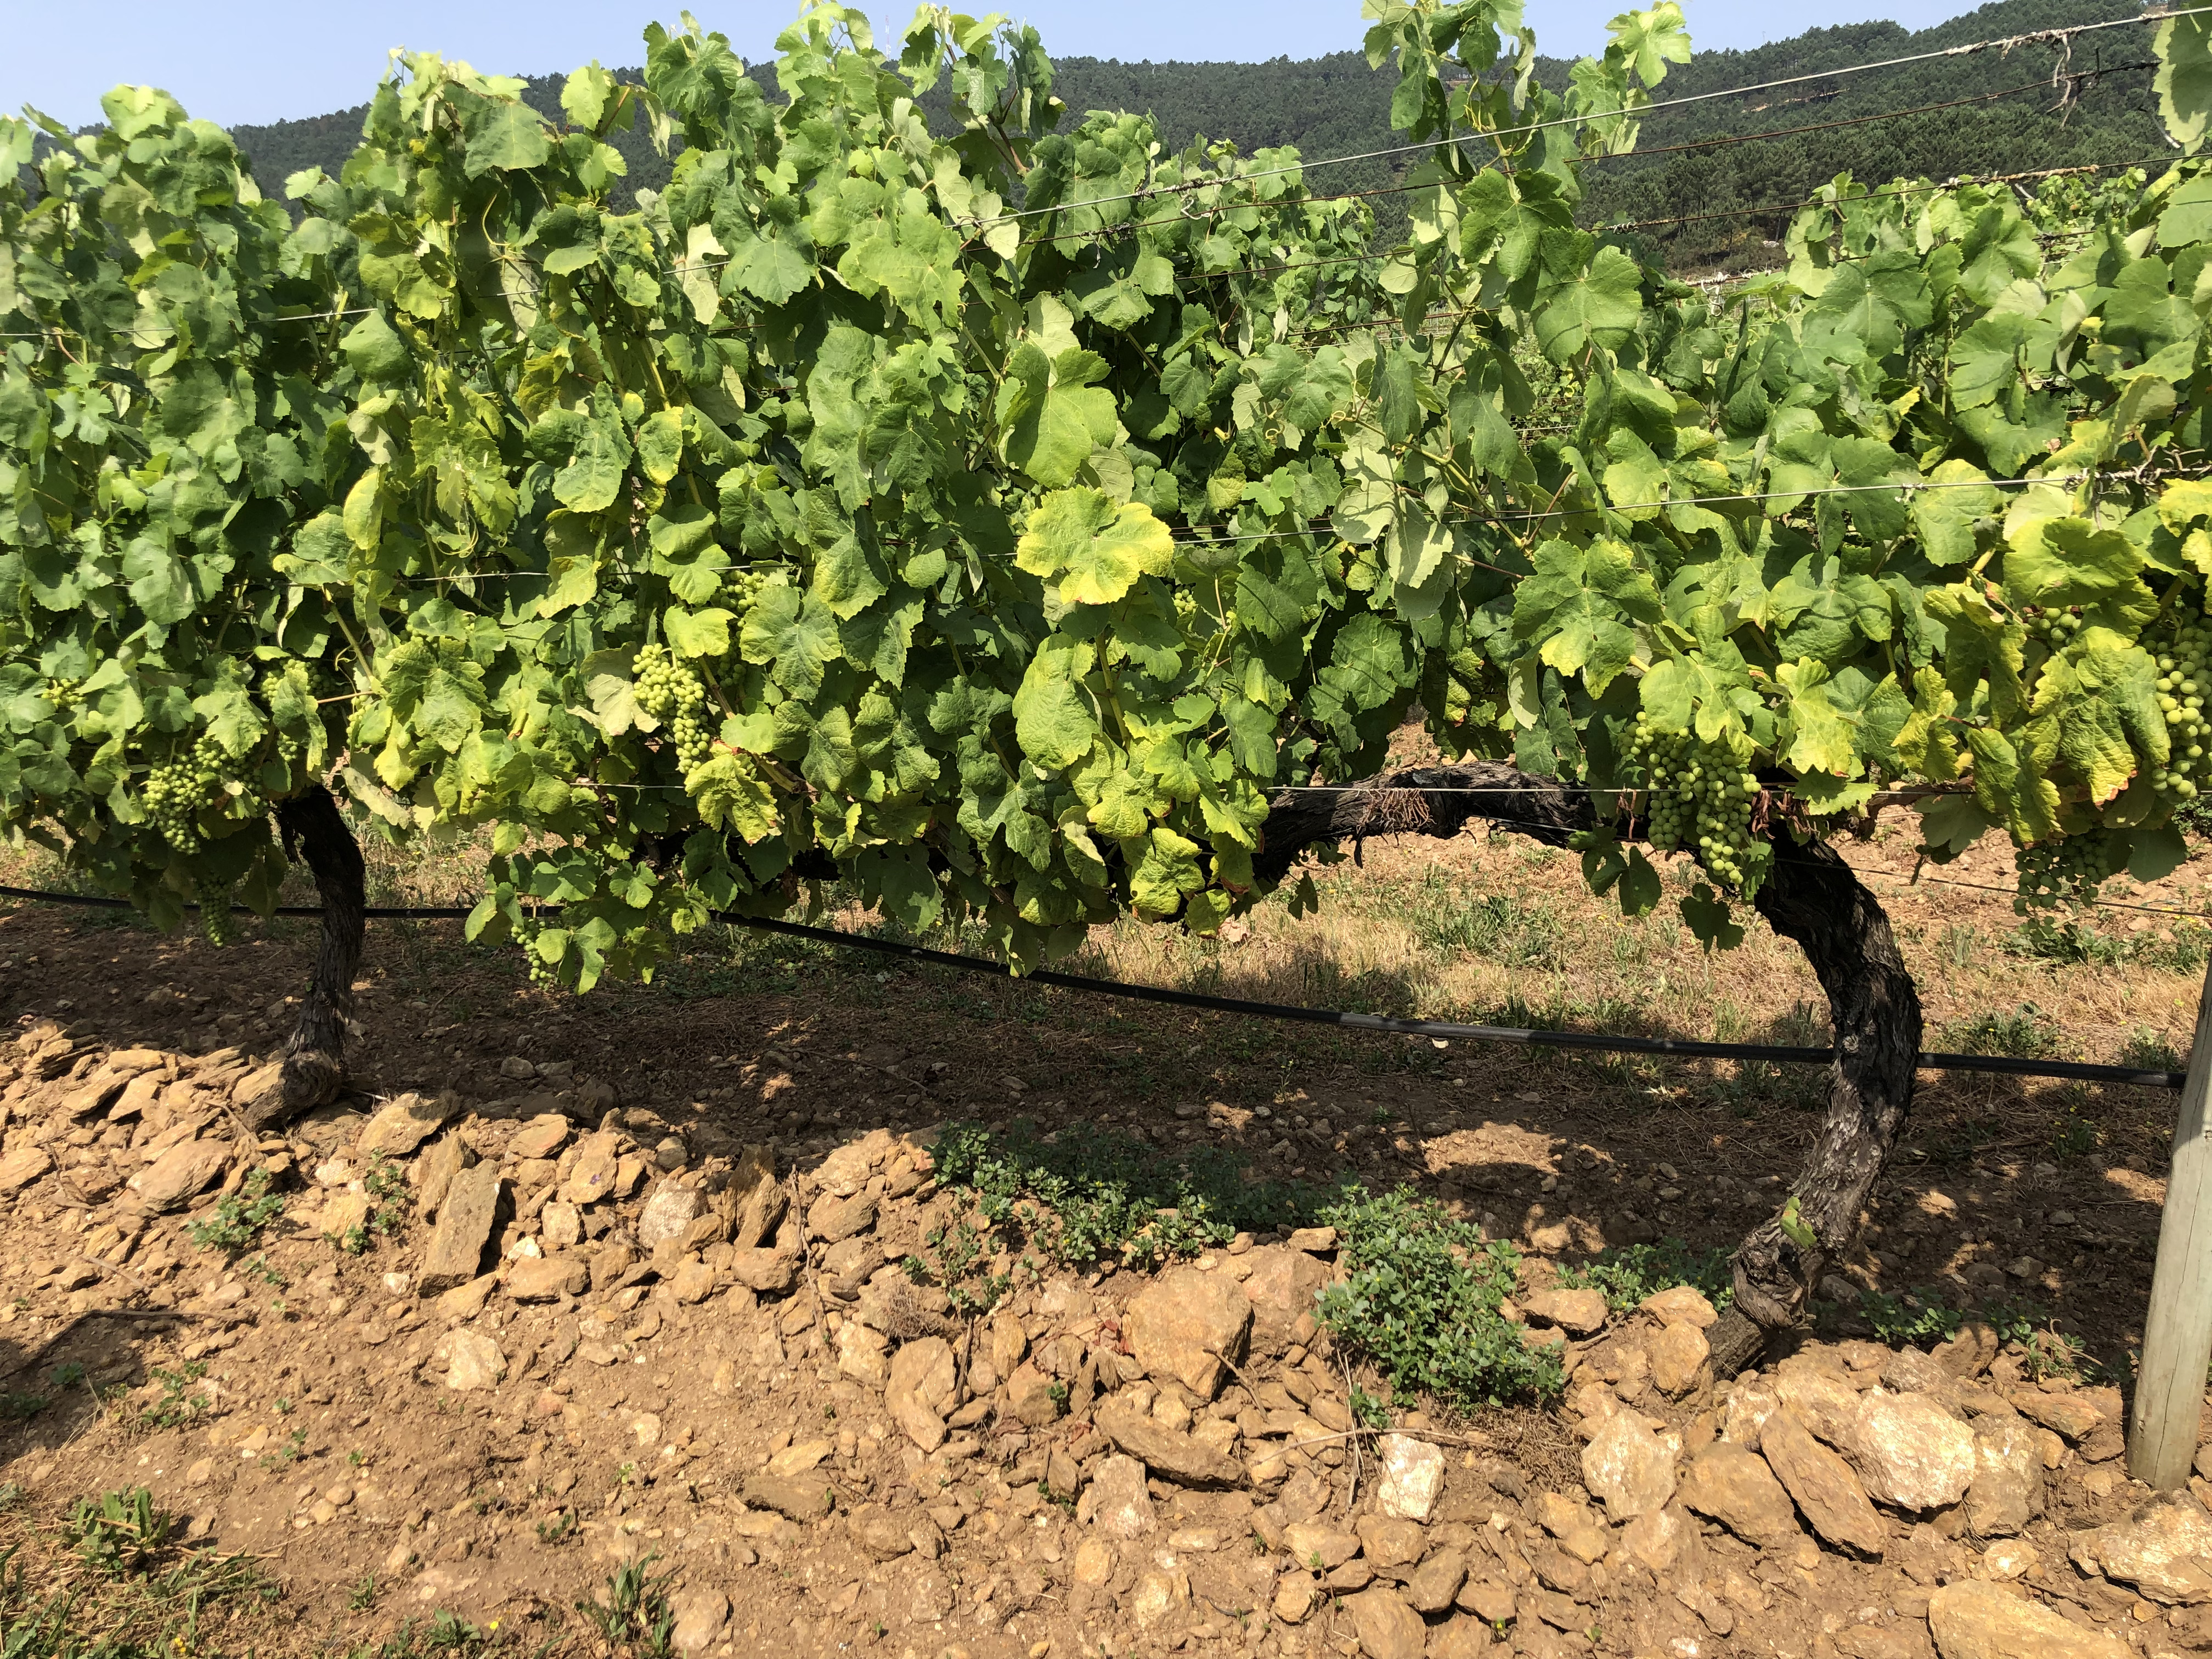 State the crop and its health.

grapevine, not affected by esca disease
